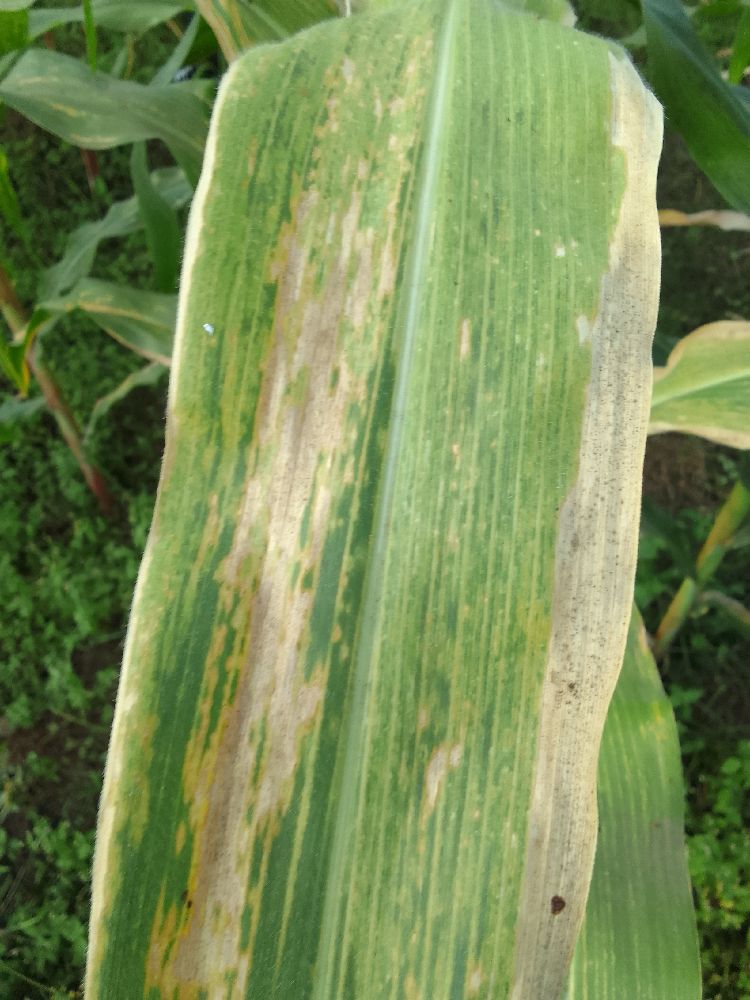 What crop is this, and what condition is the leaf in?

maize, maize lethal necrosis
